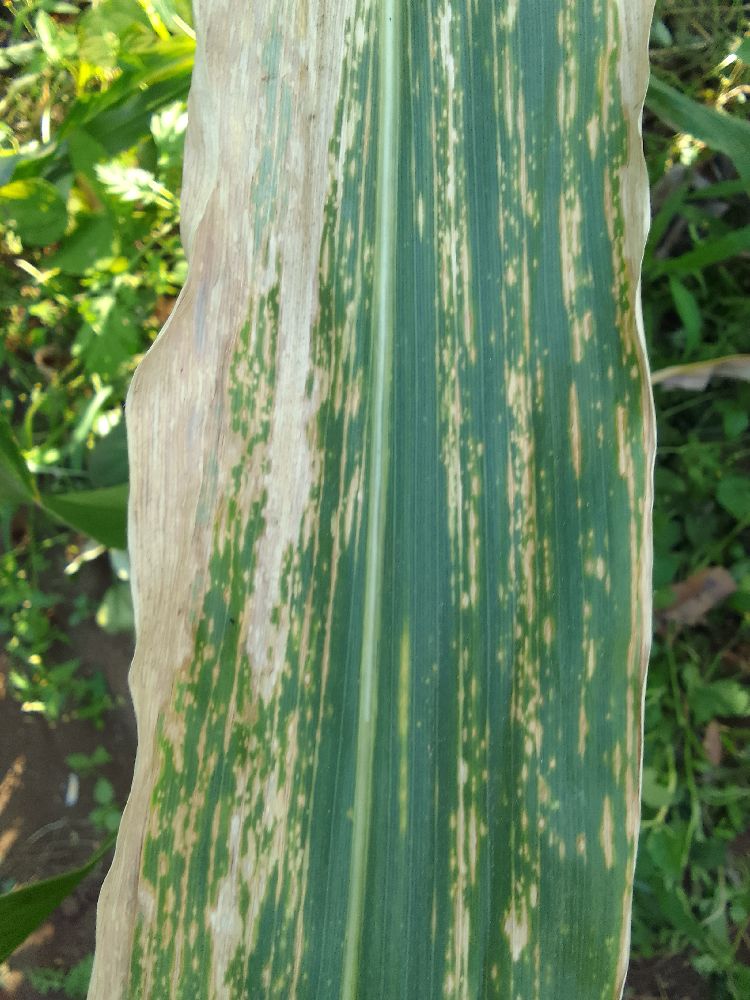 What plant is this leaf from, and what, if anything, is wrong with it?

maize, maize lethal necrosis
